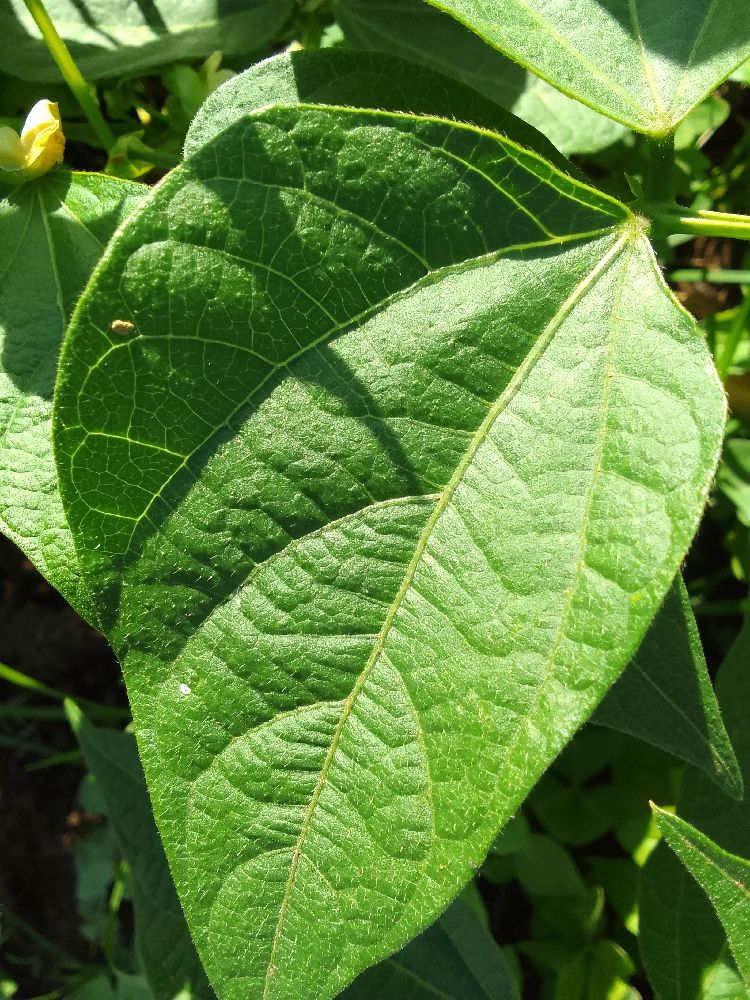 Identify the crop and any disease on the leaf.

common bean, healthy
